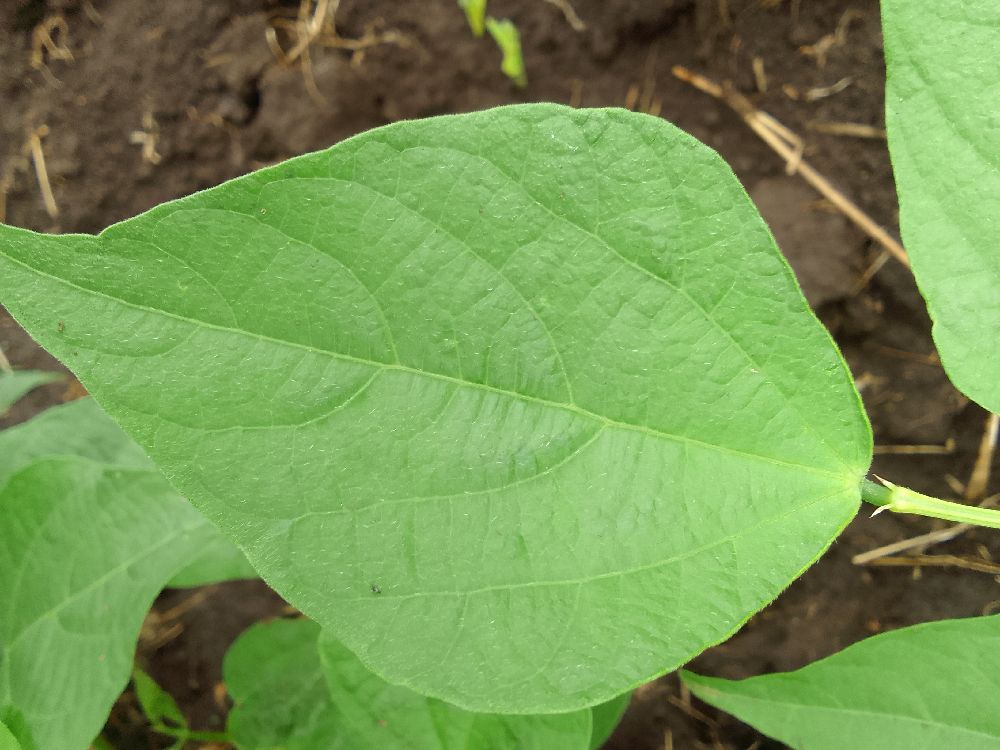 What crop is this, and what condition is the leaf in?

common bean, healthy
